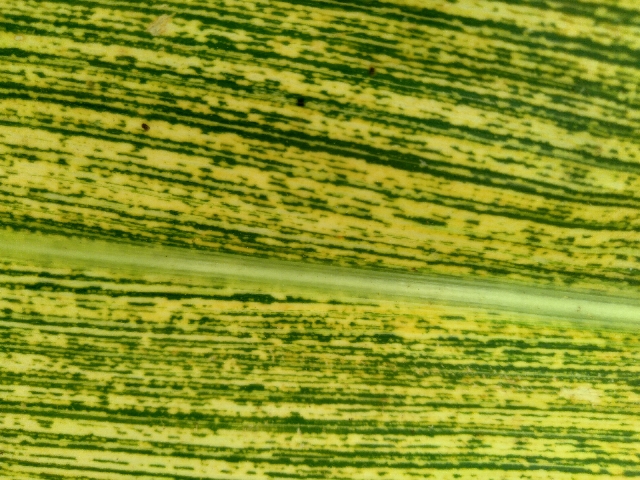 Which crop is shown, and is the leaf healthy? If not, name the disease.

maize, maize streak virus
